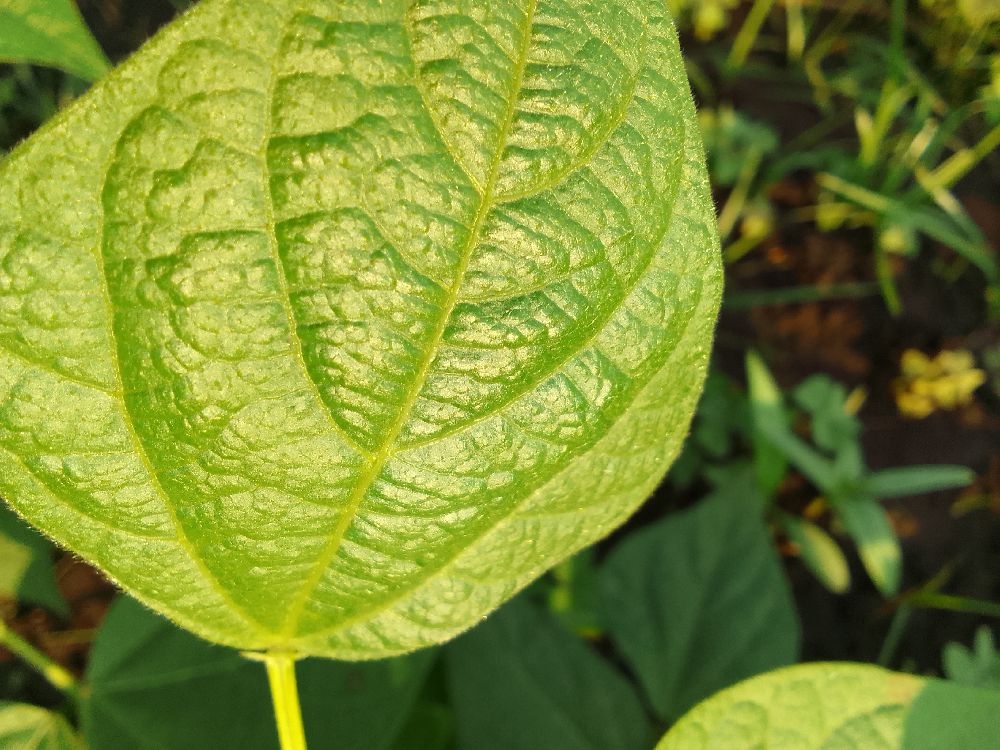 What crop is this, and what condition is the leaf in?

common bean, healthy
